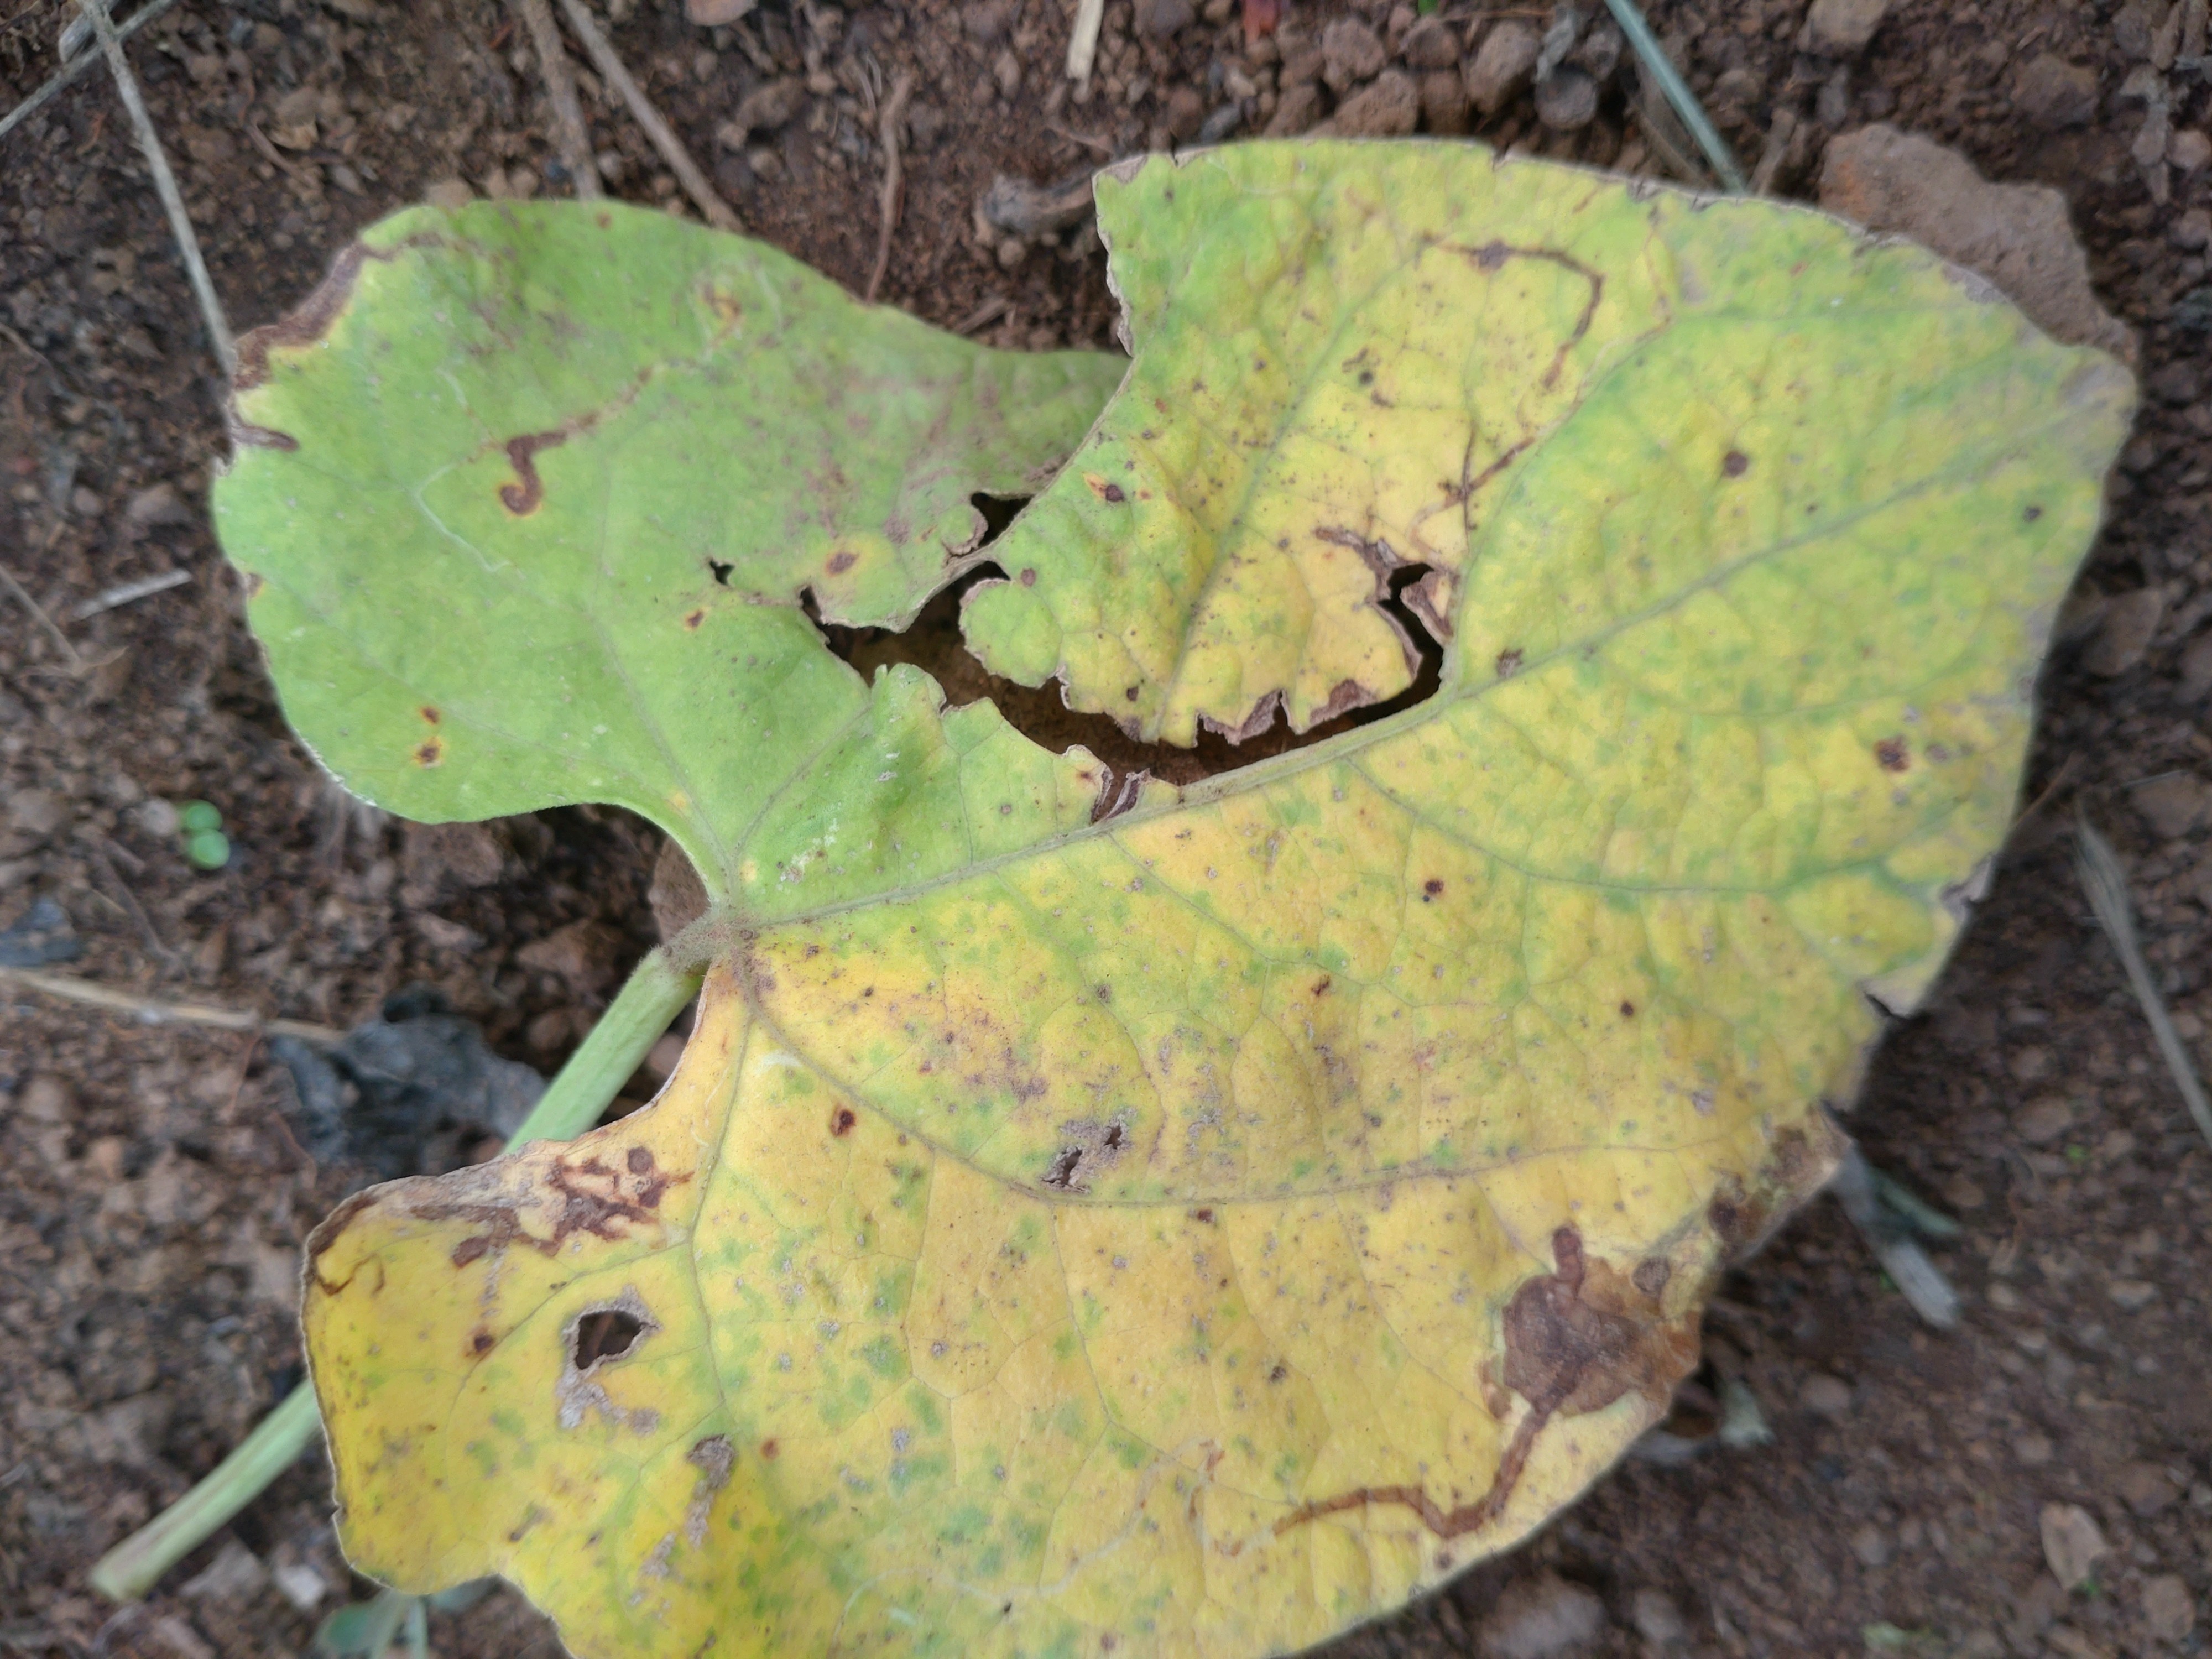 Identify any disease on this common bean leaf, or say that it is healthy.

rust
